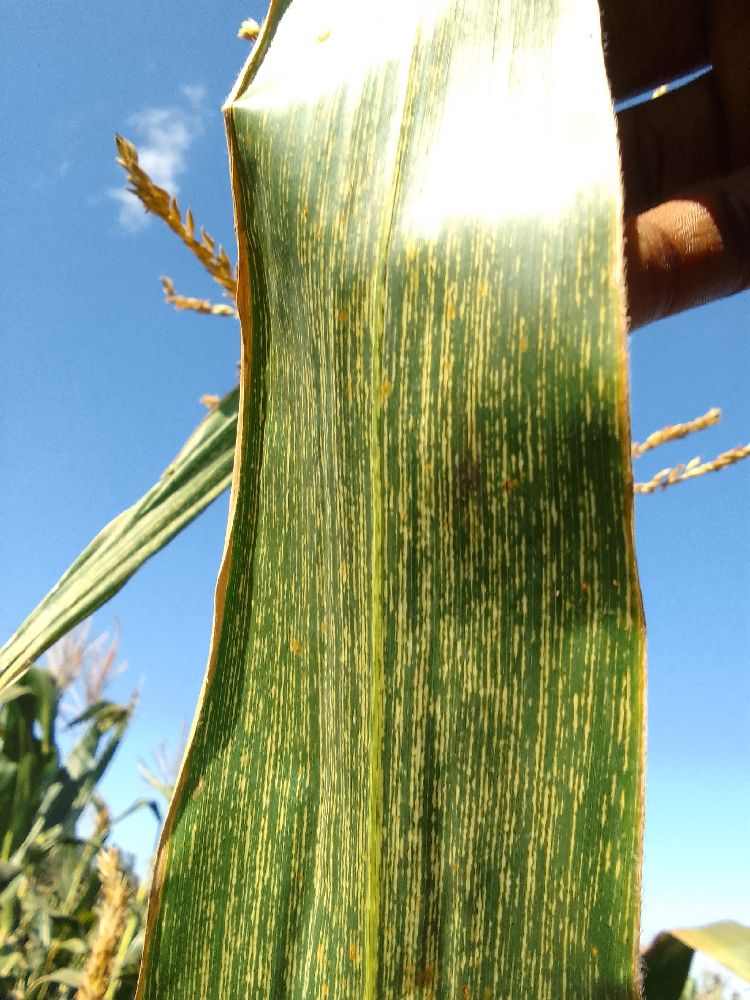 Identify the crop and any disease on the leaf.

maize, maize streak virus
